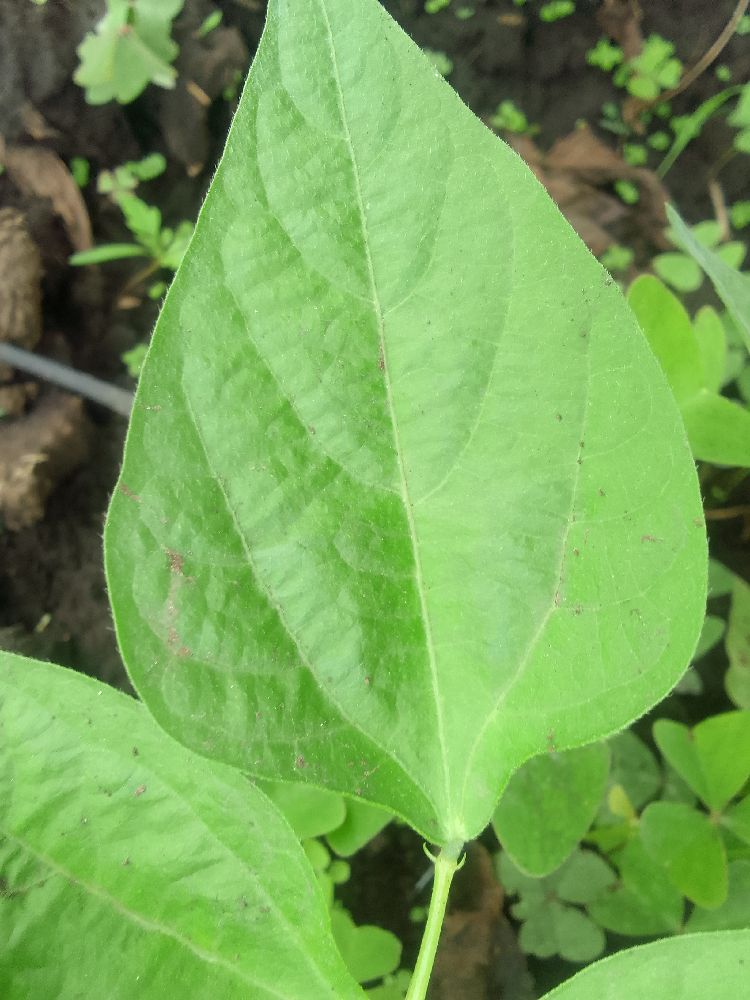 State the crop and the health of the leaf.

common bean, healthy
